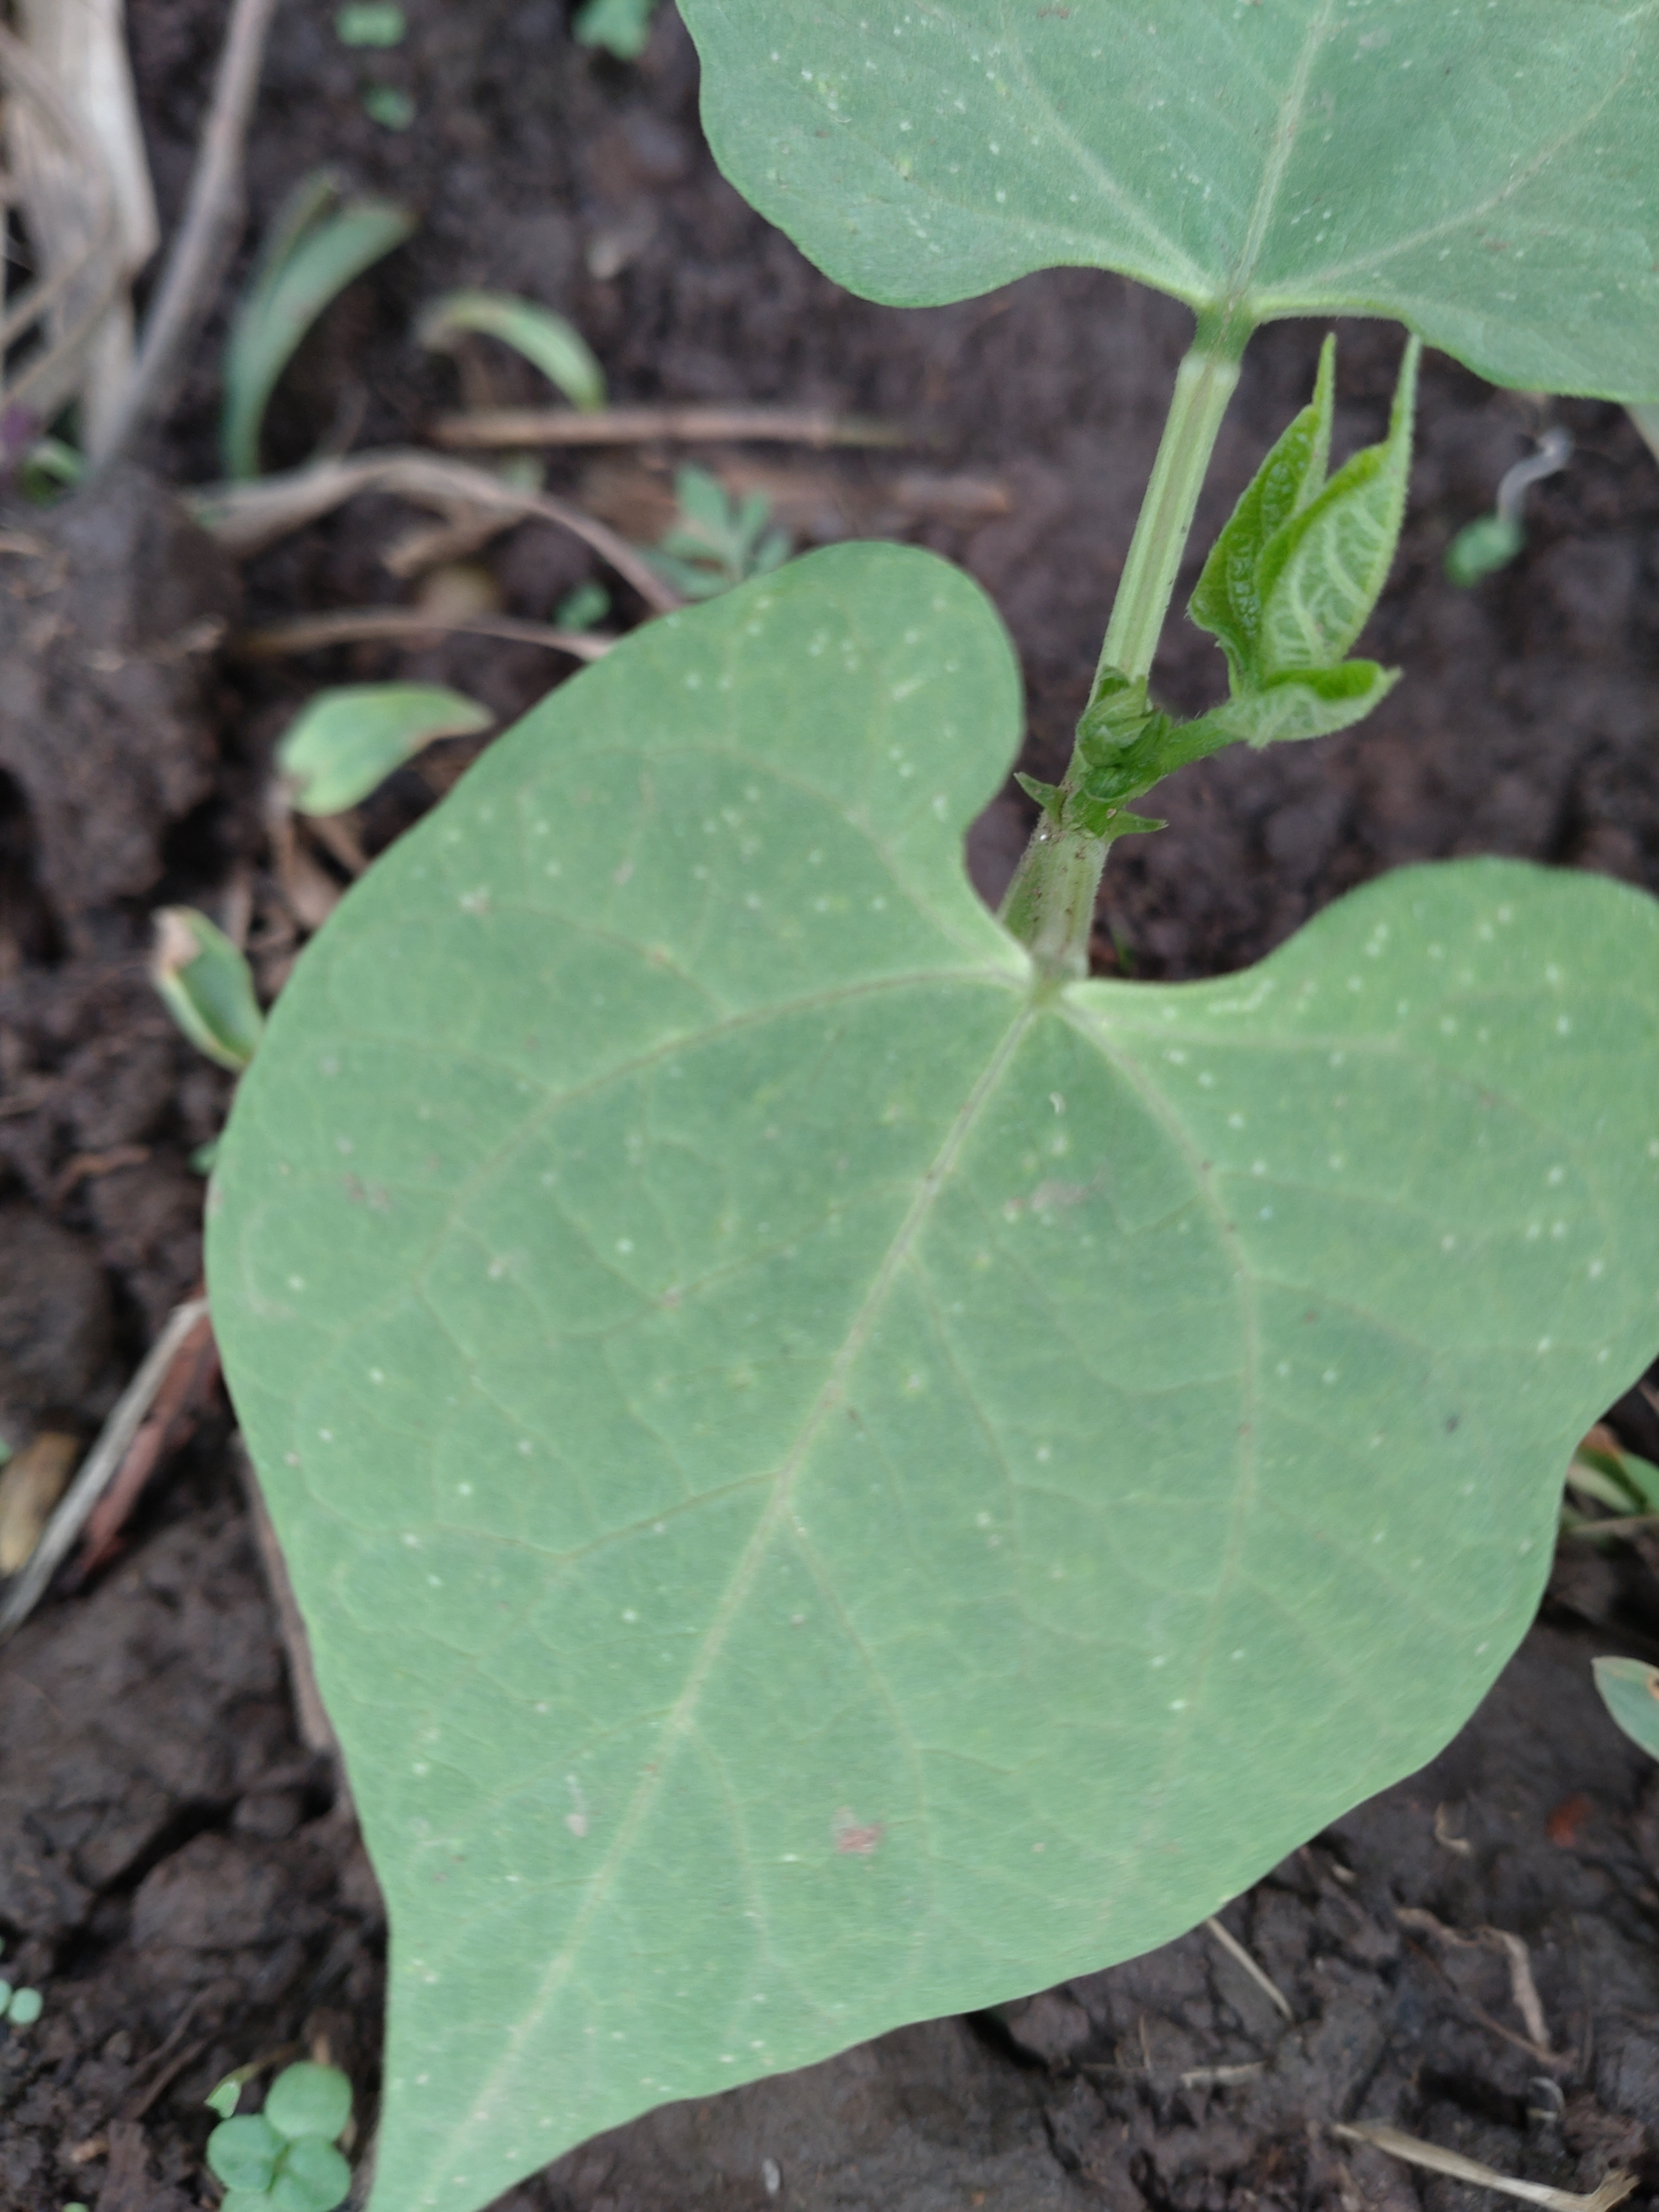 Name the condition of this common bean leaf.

healthy
